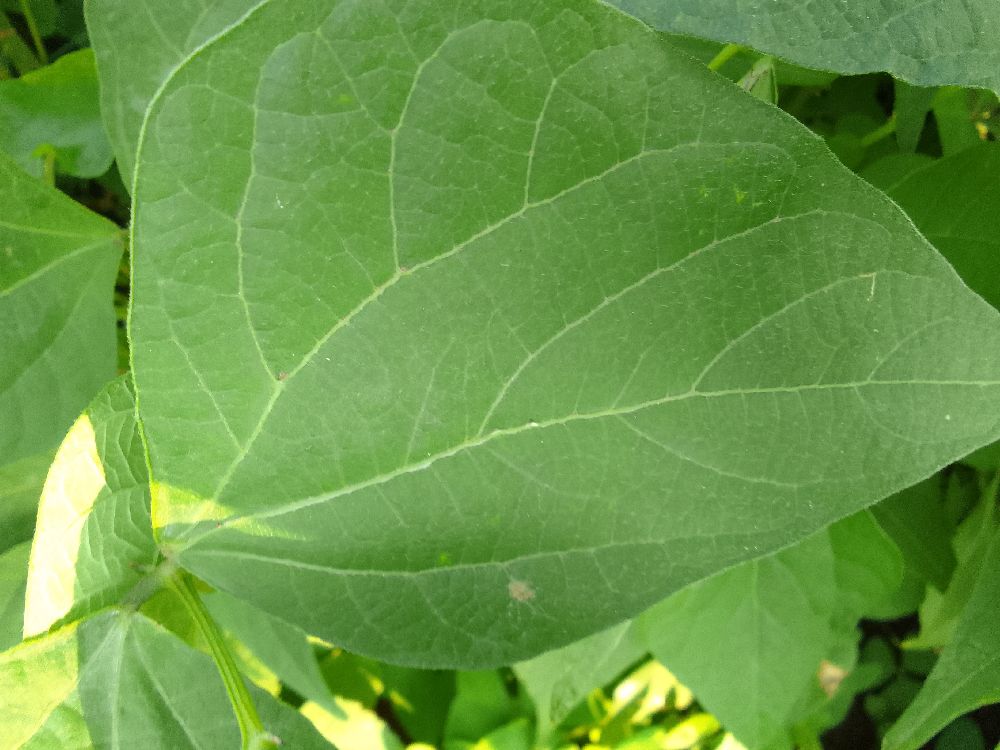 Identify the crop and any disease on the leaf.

common bean, healthy
